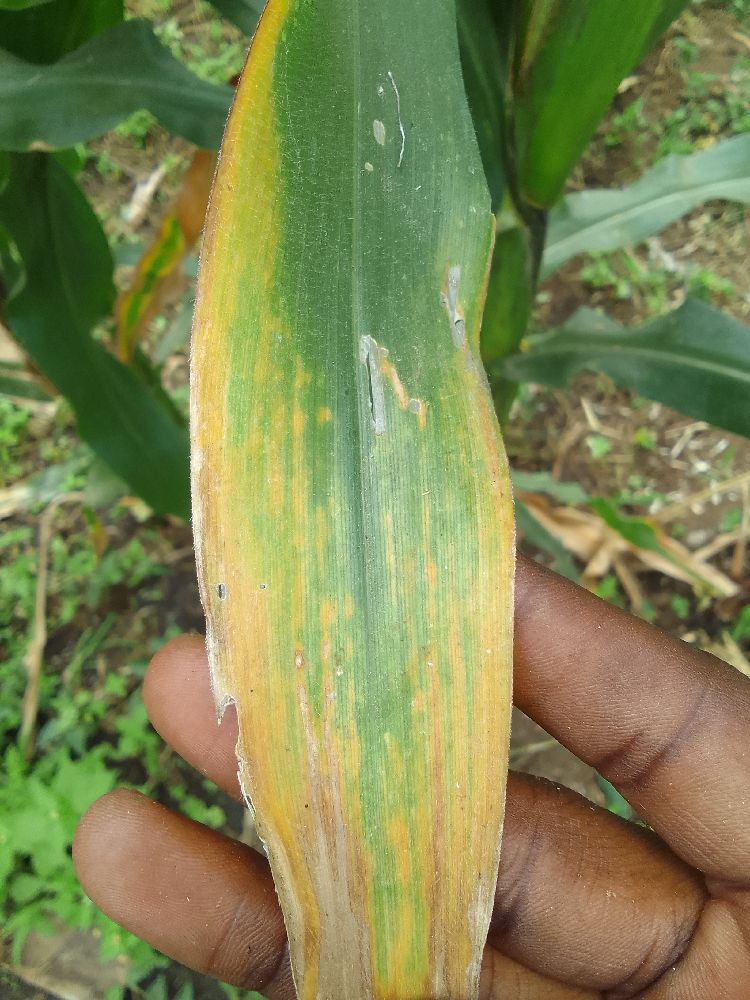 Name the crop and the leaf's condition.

maize, maize lethal necrosis
